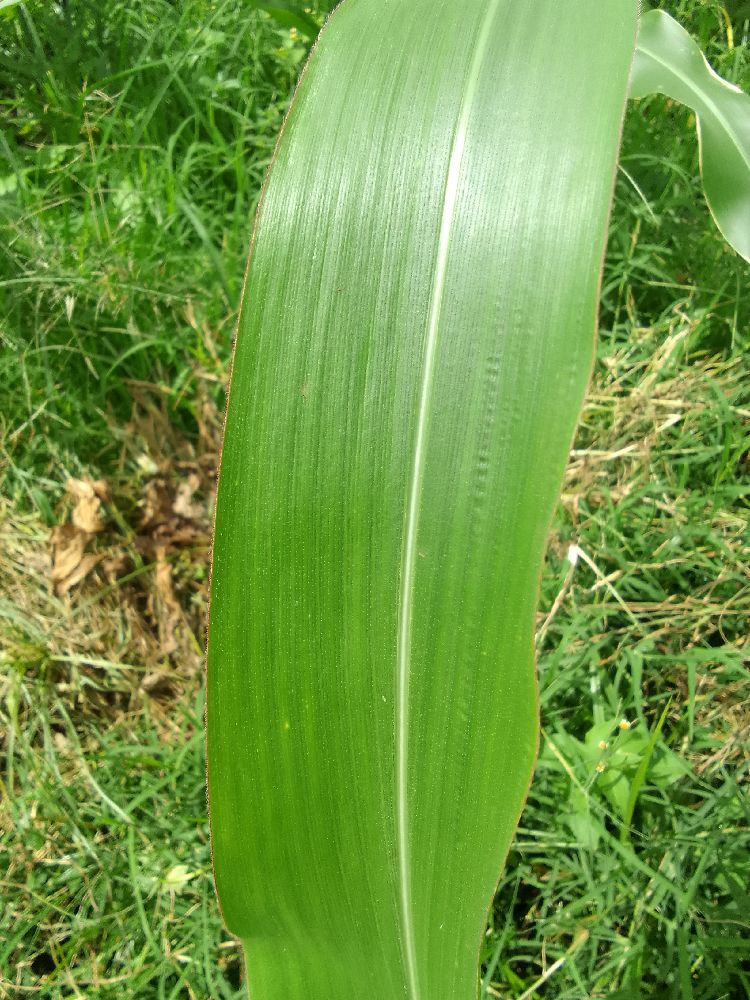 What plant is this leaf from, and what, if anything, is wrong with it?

maize, healthy
